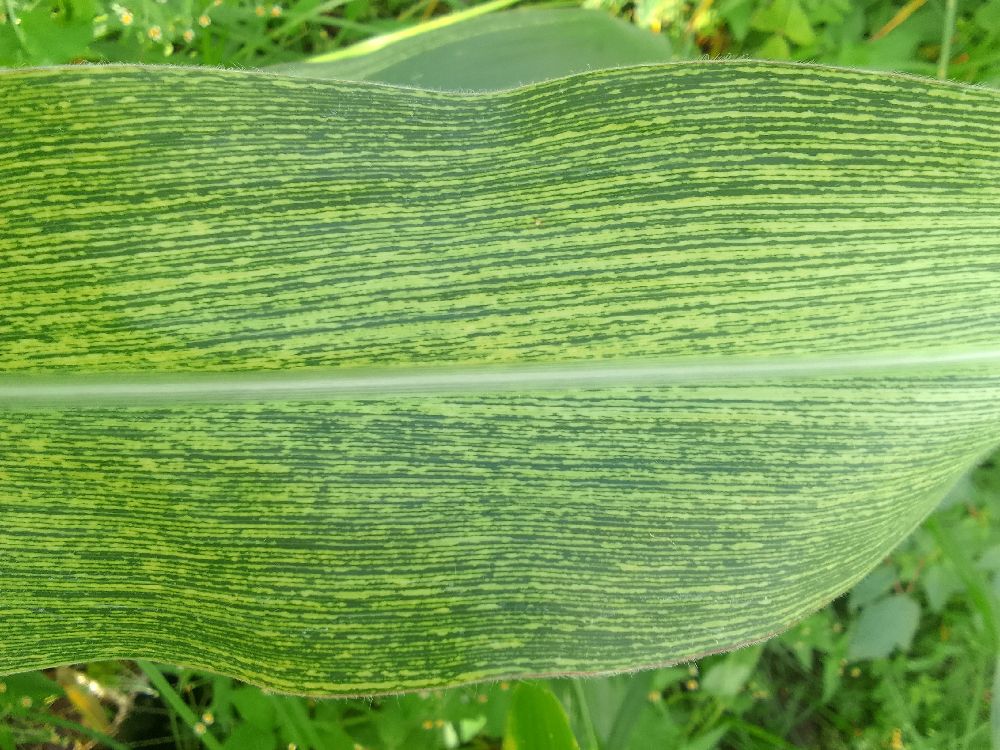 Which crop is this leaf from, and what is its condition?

maize, maize streak virus
